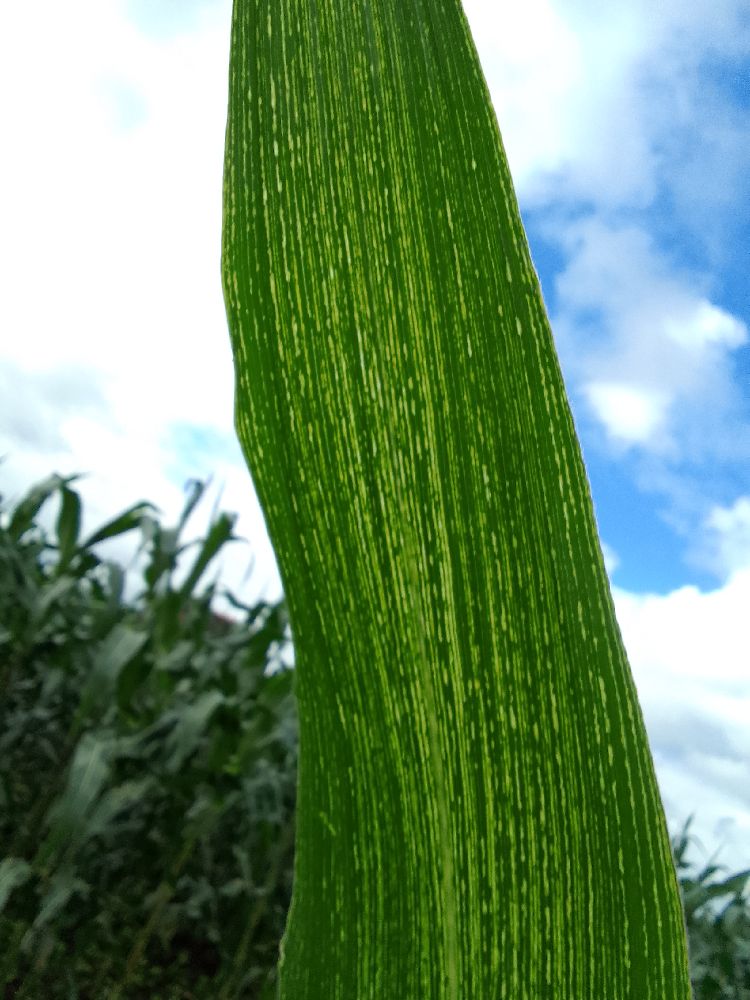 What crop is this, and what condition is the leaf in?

maize, healthy
